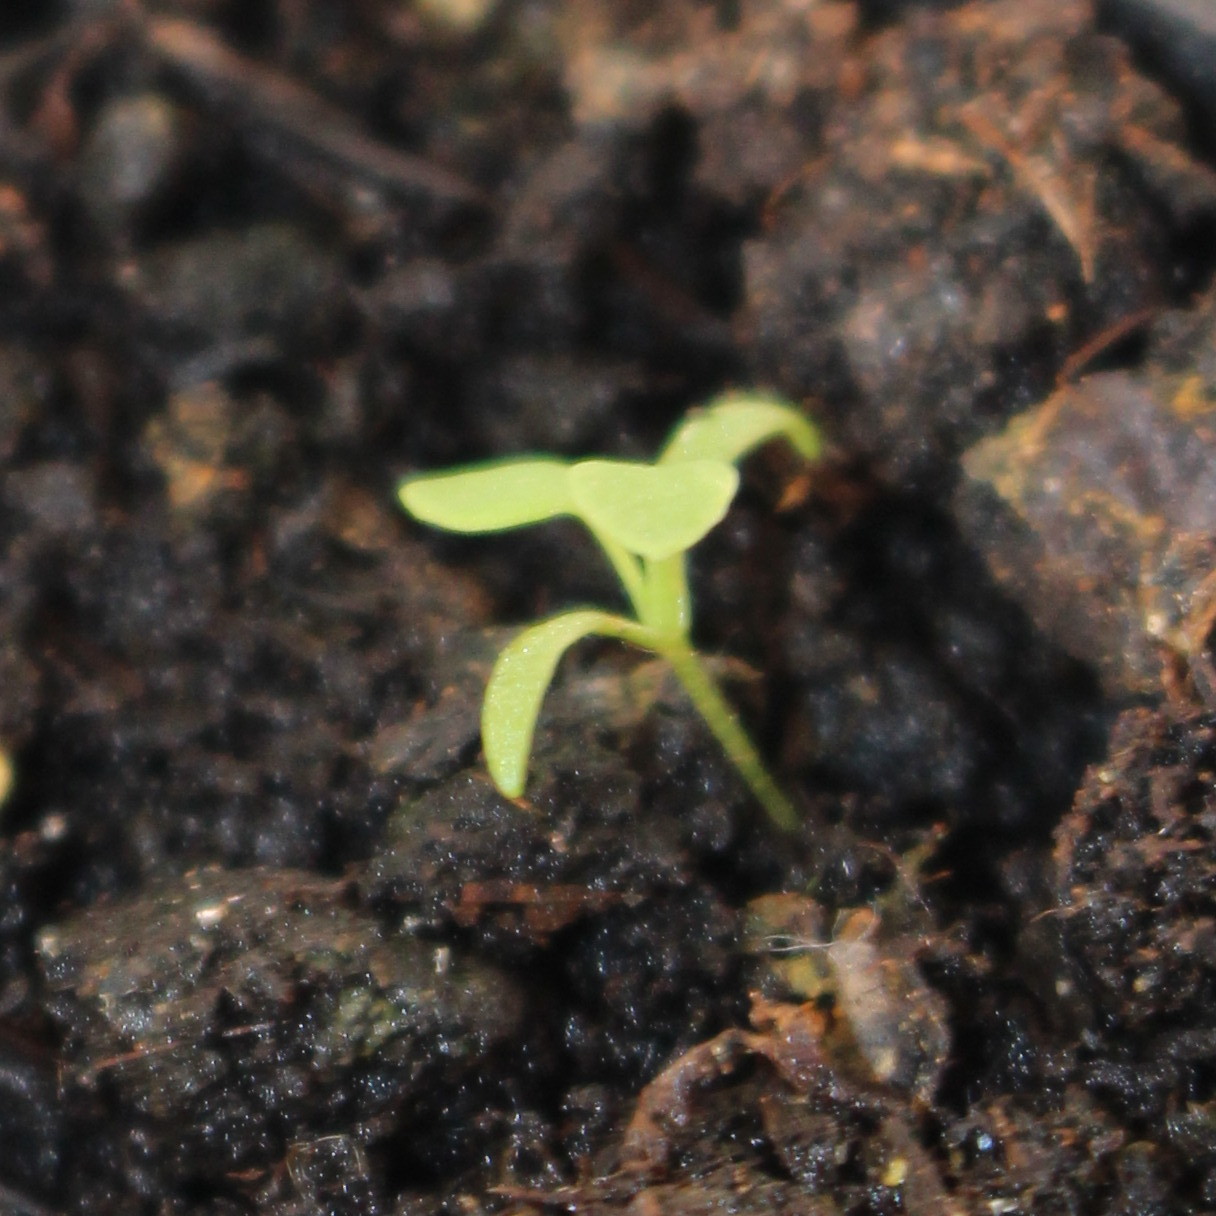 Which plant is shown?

Papaver rhoeas
